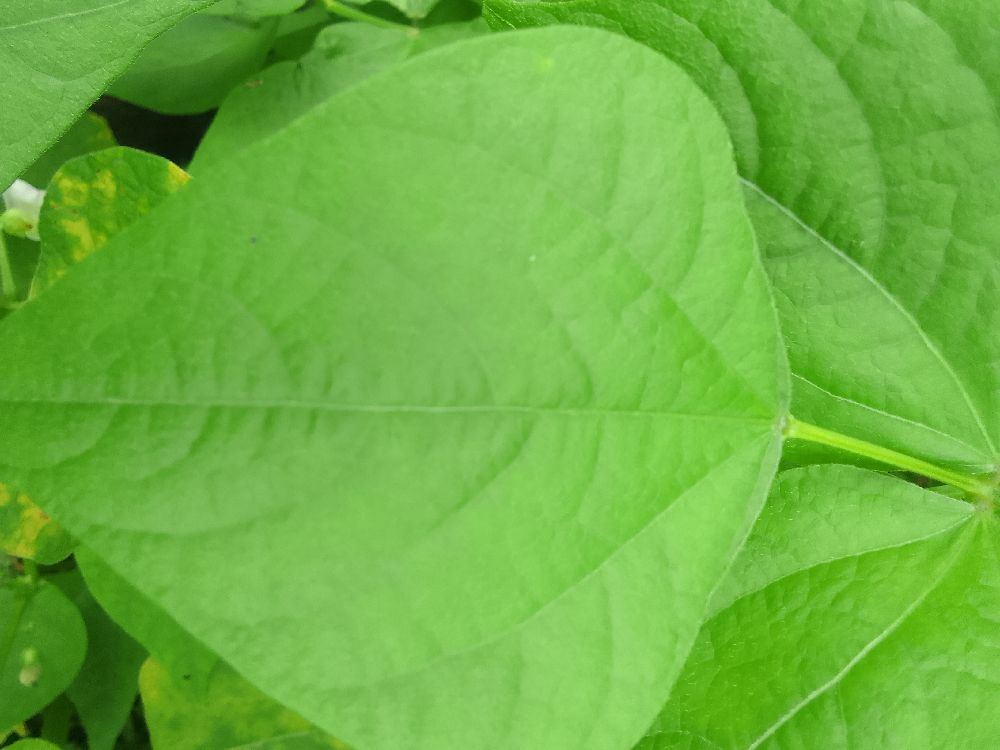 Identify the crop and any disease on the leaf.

common bean, healthy
